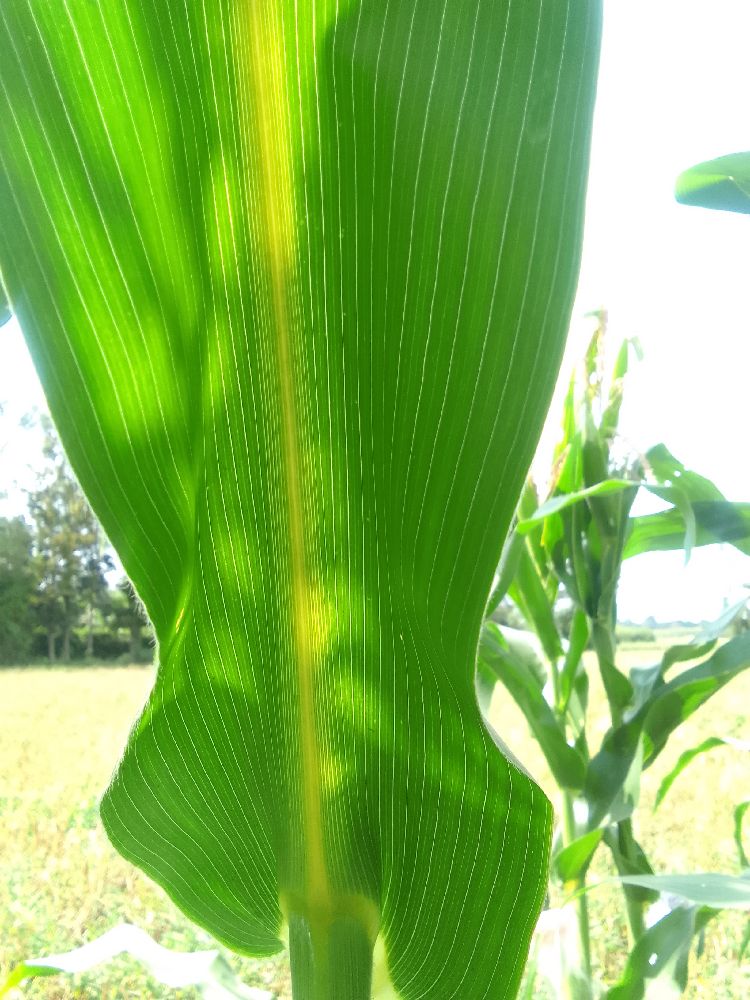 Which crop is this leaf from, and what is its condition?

maize, healthy
